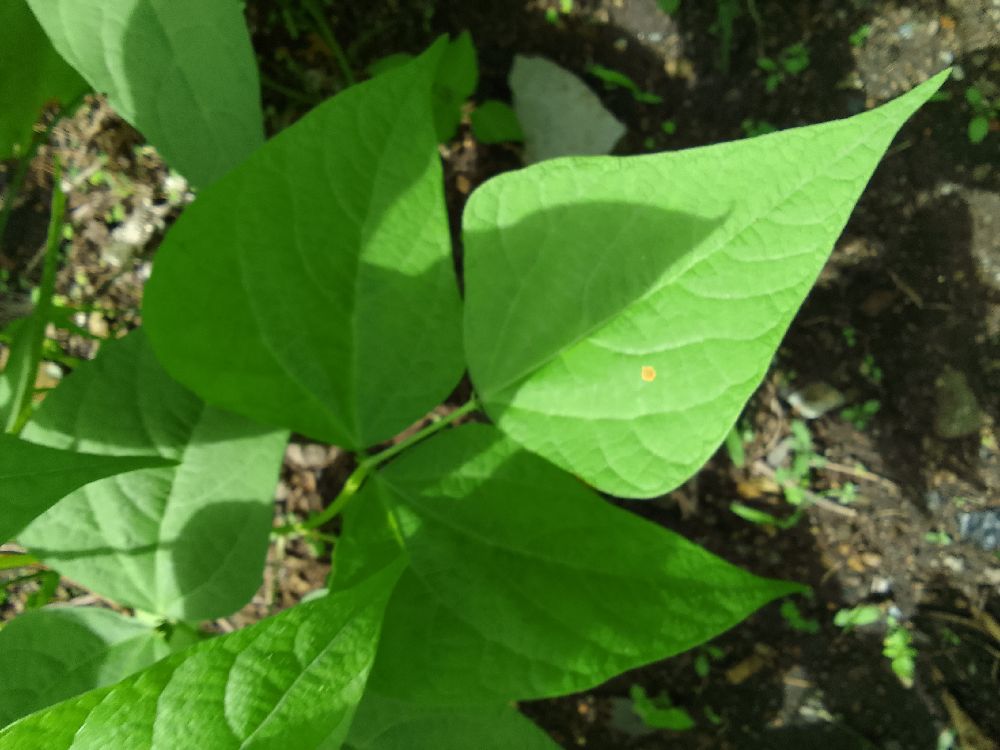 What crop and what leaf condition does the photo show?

common bean, healthy
